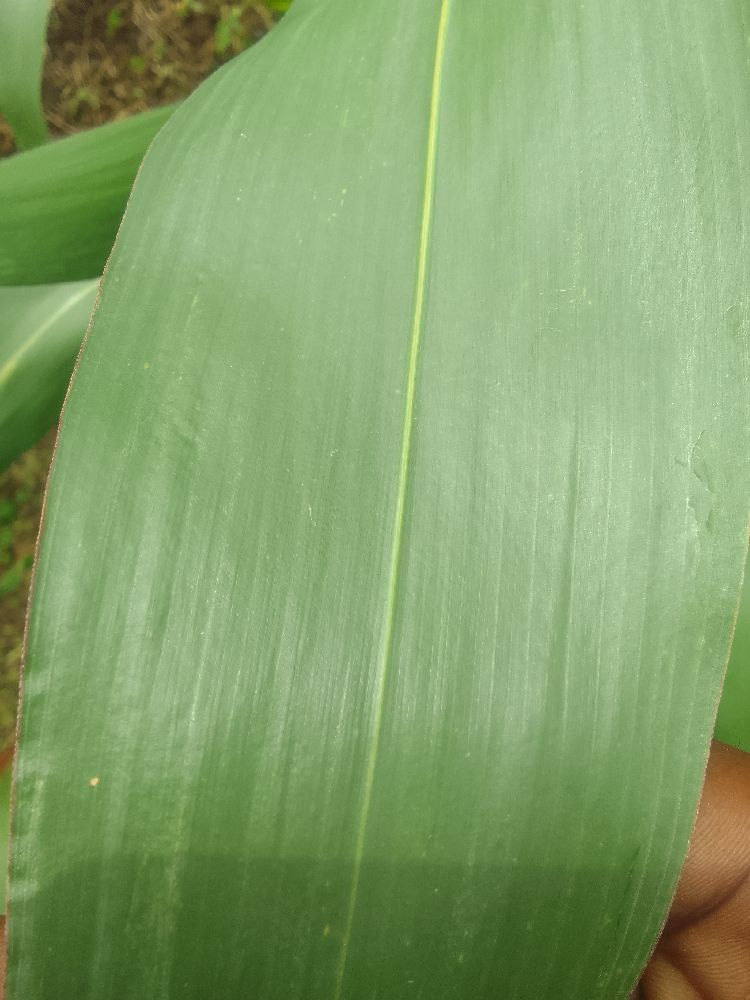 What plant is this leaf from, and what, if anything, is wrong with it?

maize, healthy
